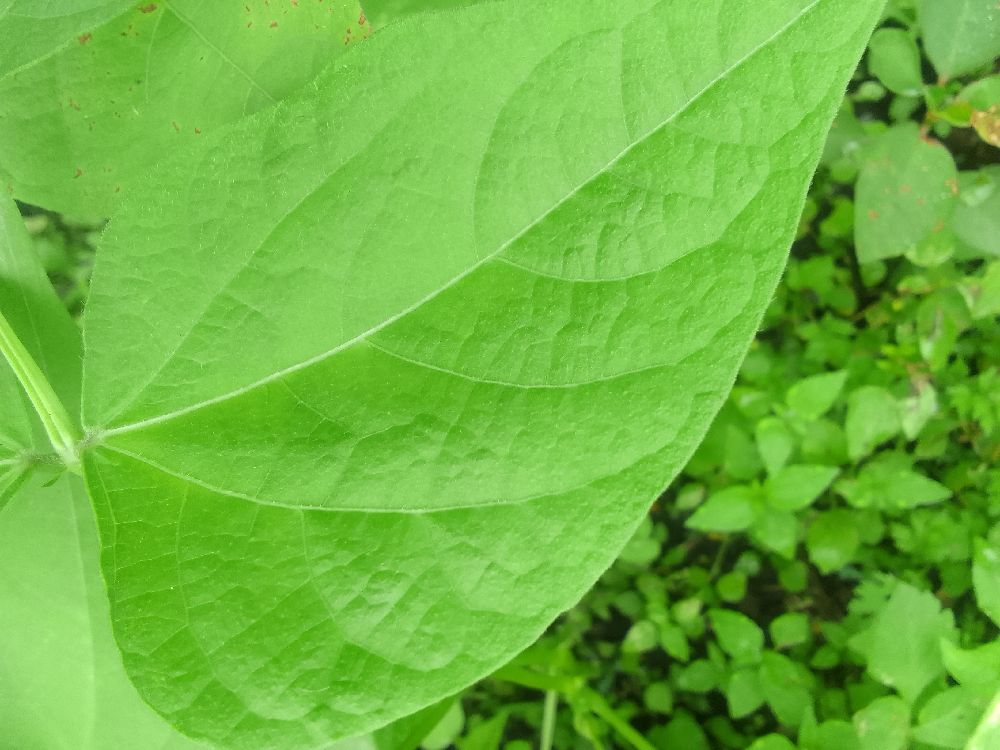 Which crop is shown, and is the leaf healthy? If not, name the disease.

common bean, healthy
